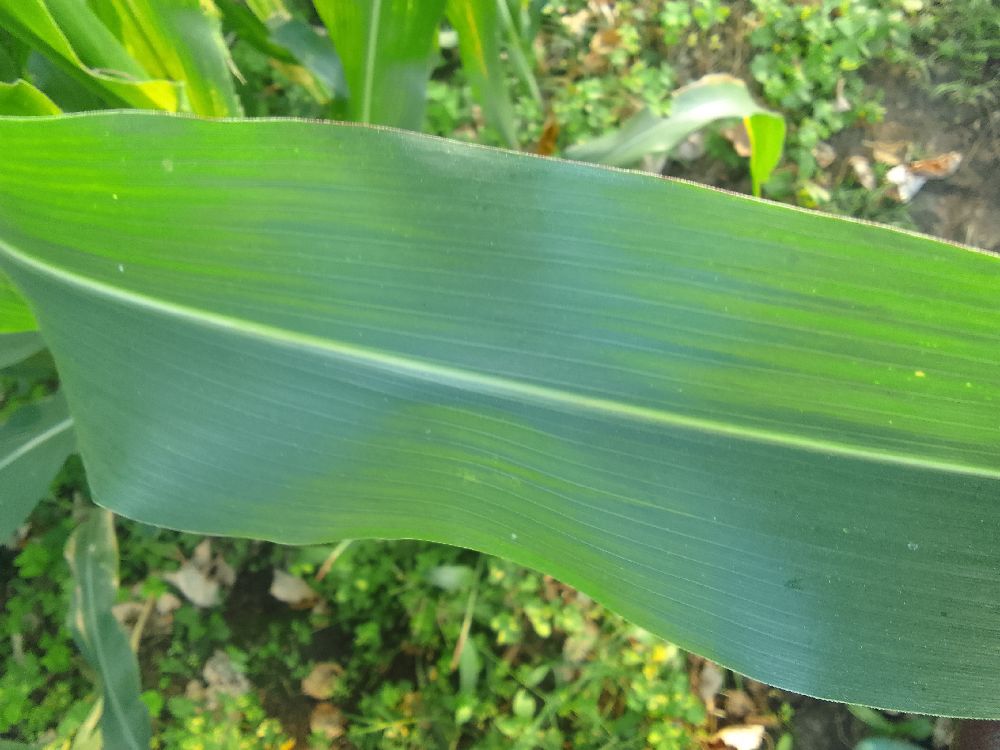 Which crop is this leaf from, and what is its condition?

maize, healthy
